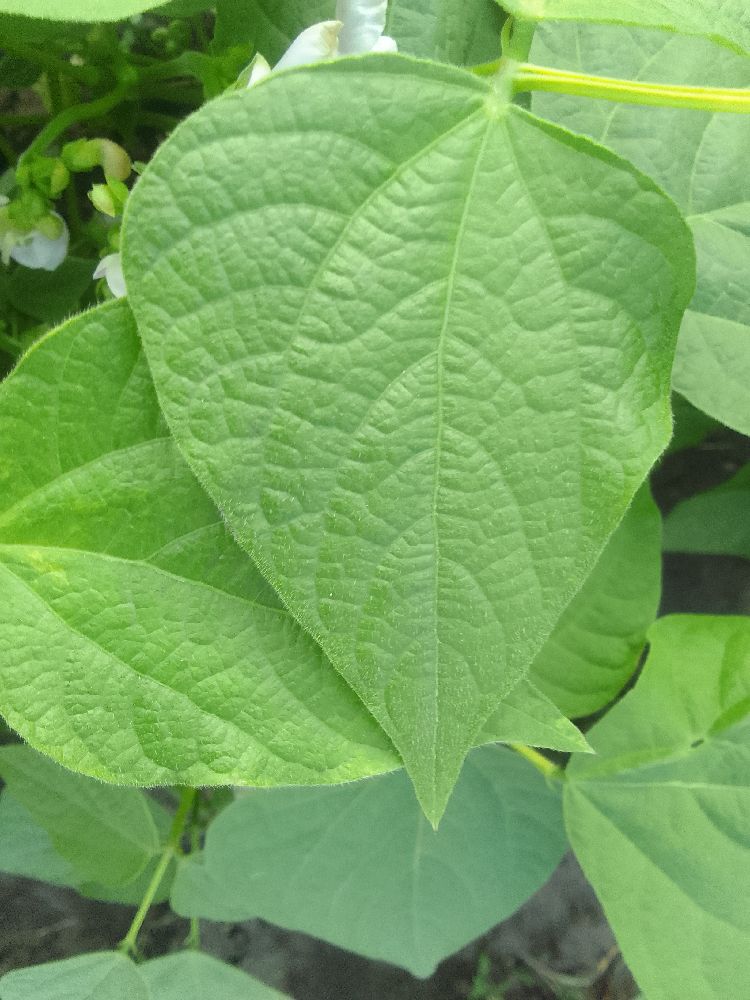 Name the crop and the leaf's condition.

common bean, healthy
